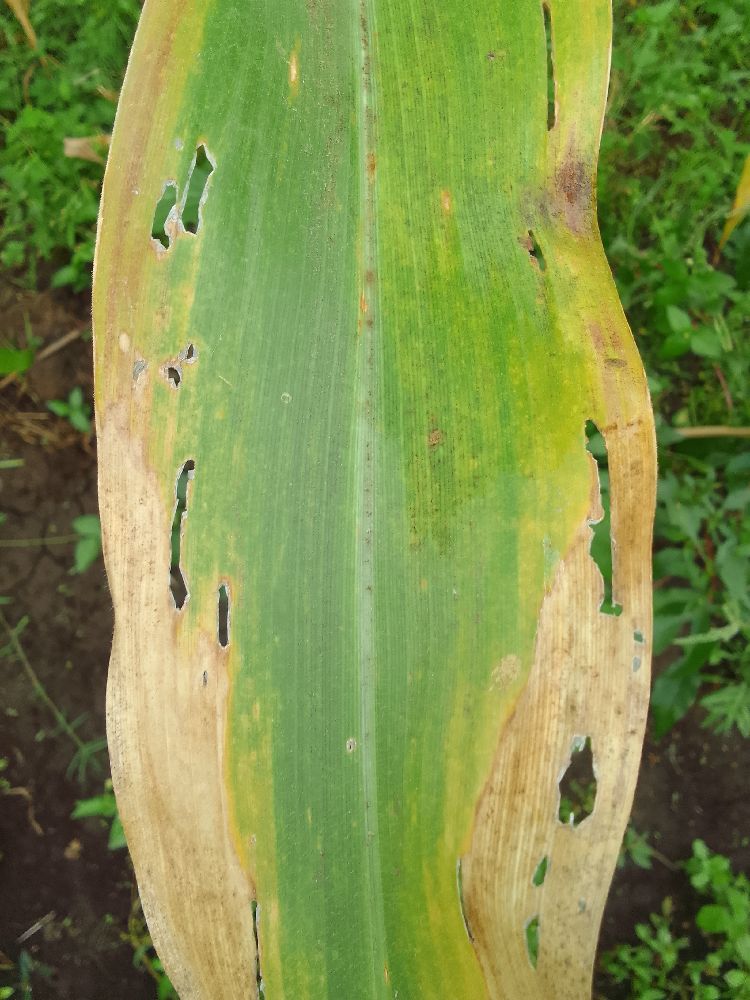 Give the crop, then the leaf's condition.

maize, maize lethal necrosis
